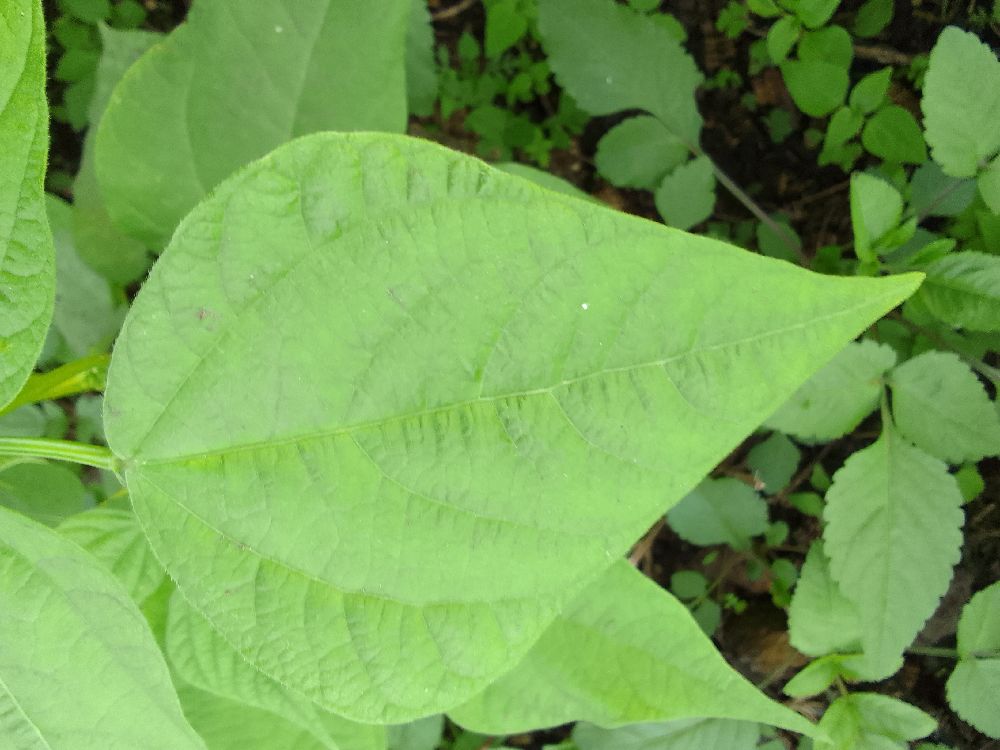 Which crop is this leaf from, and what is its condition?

common bean, healthy
